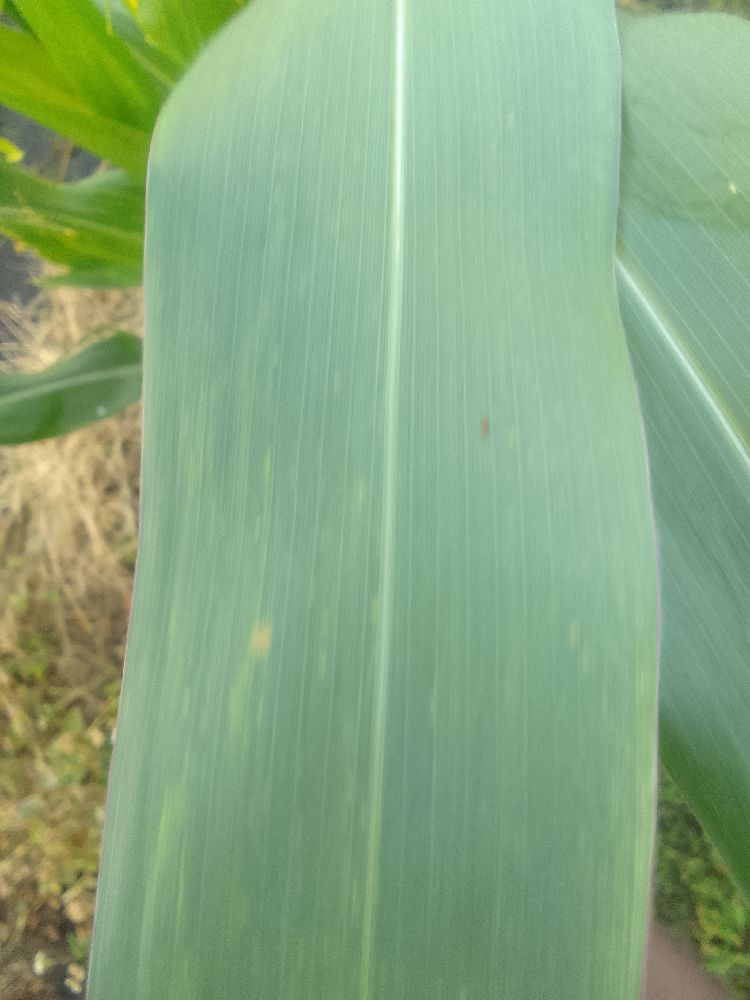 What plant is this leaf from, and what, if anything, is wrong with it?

maize, healthy
